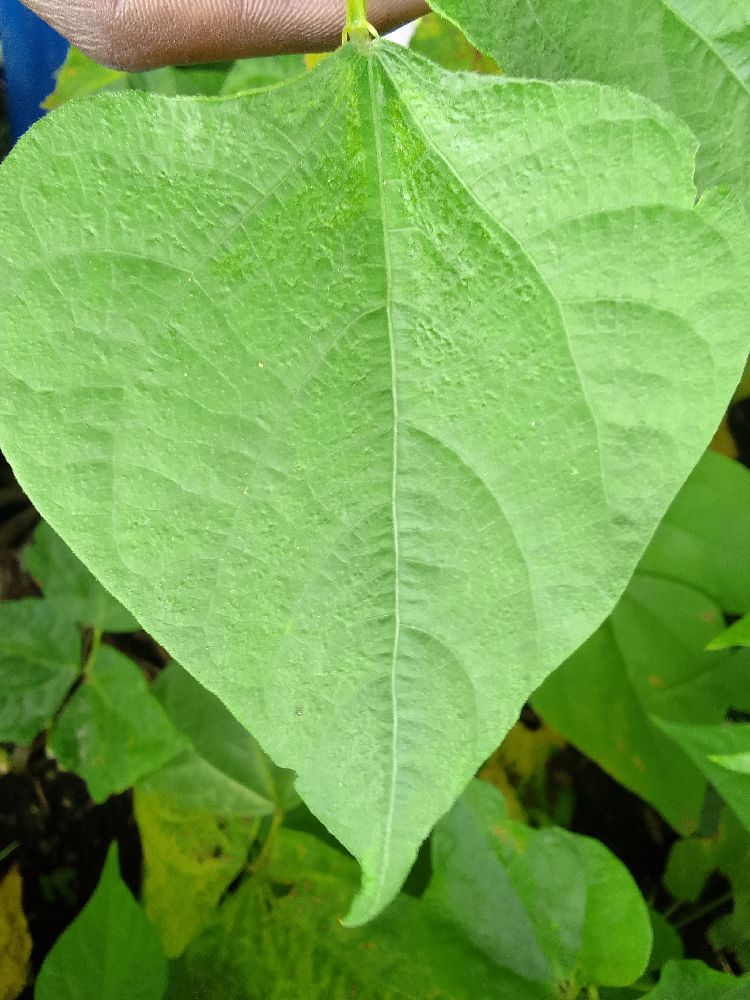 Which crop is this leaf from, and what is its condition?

common bean, healthy
